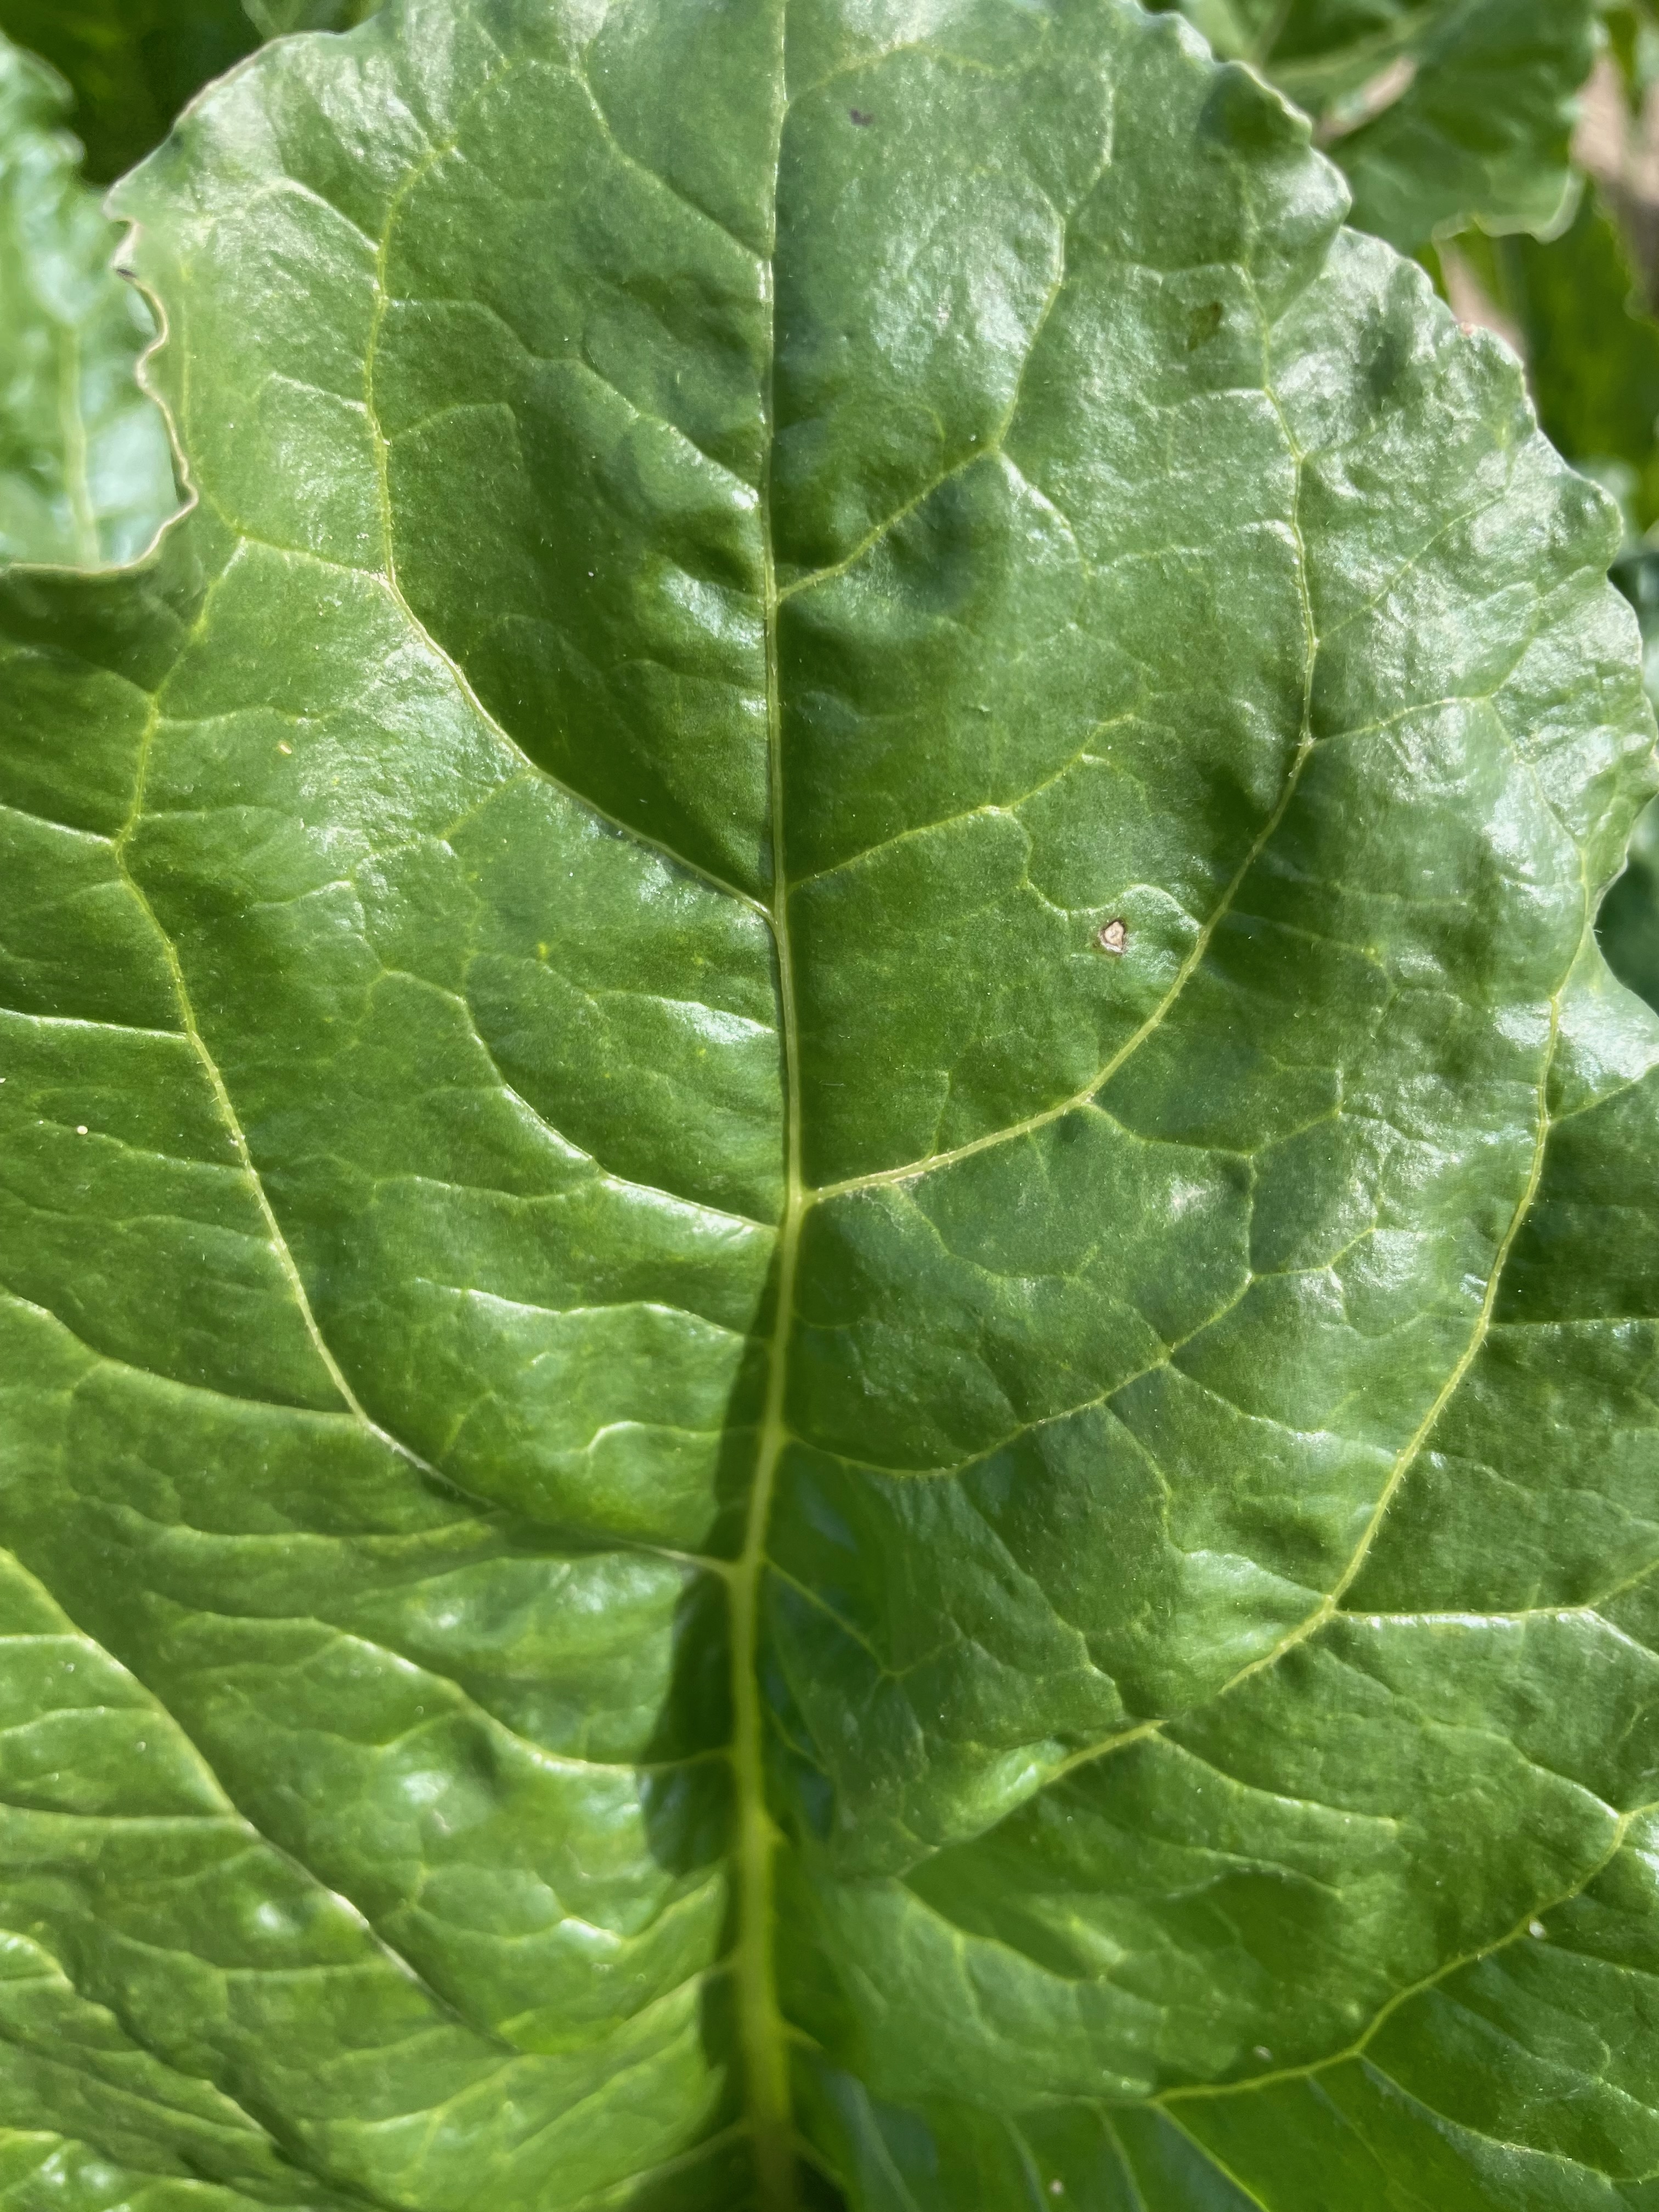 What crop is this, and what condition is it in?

beet, unaffected
